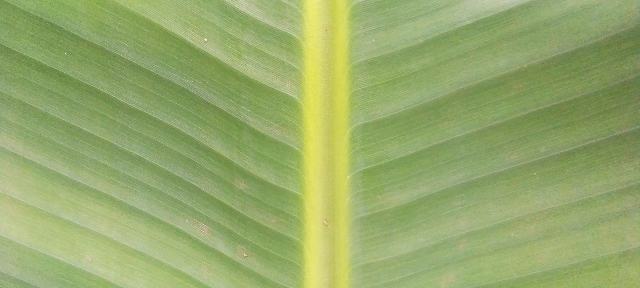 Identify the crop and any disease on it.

banana, healthy
